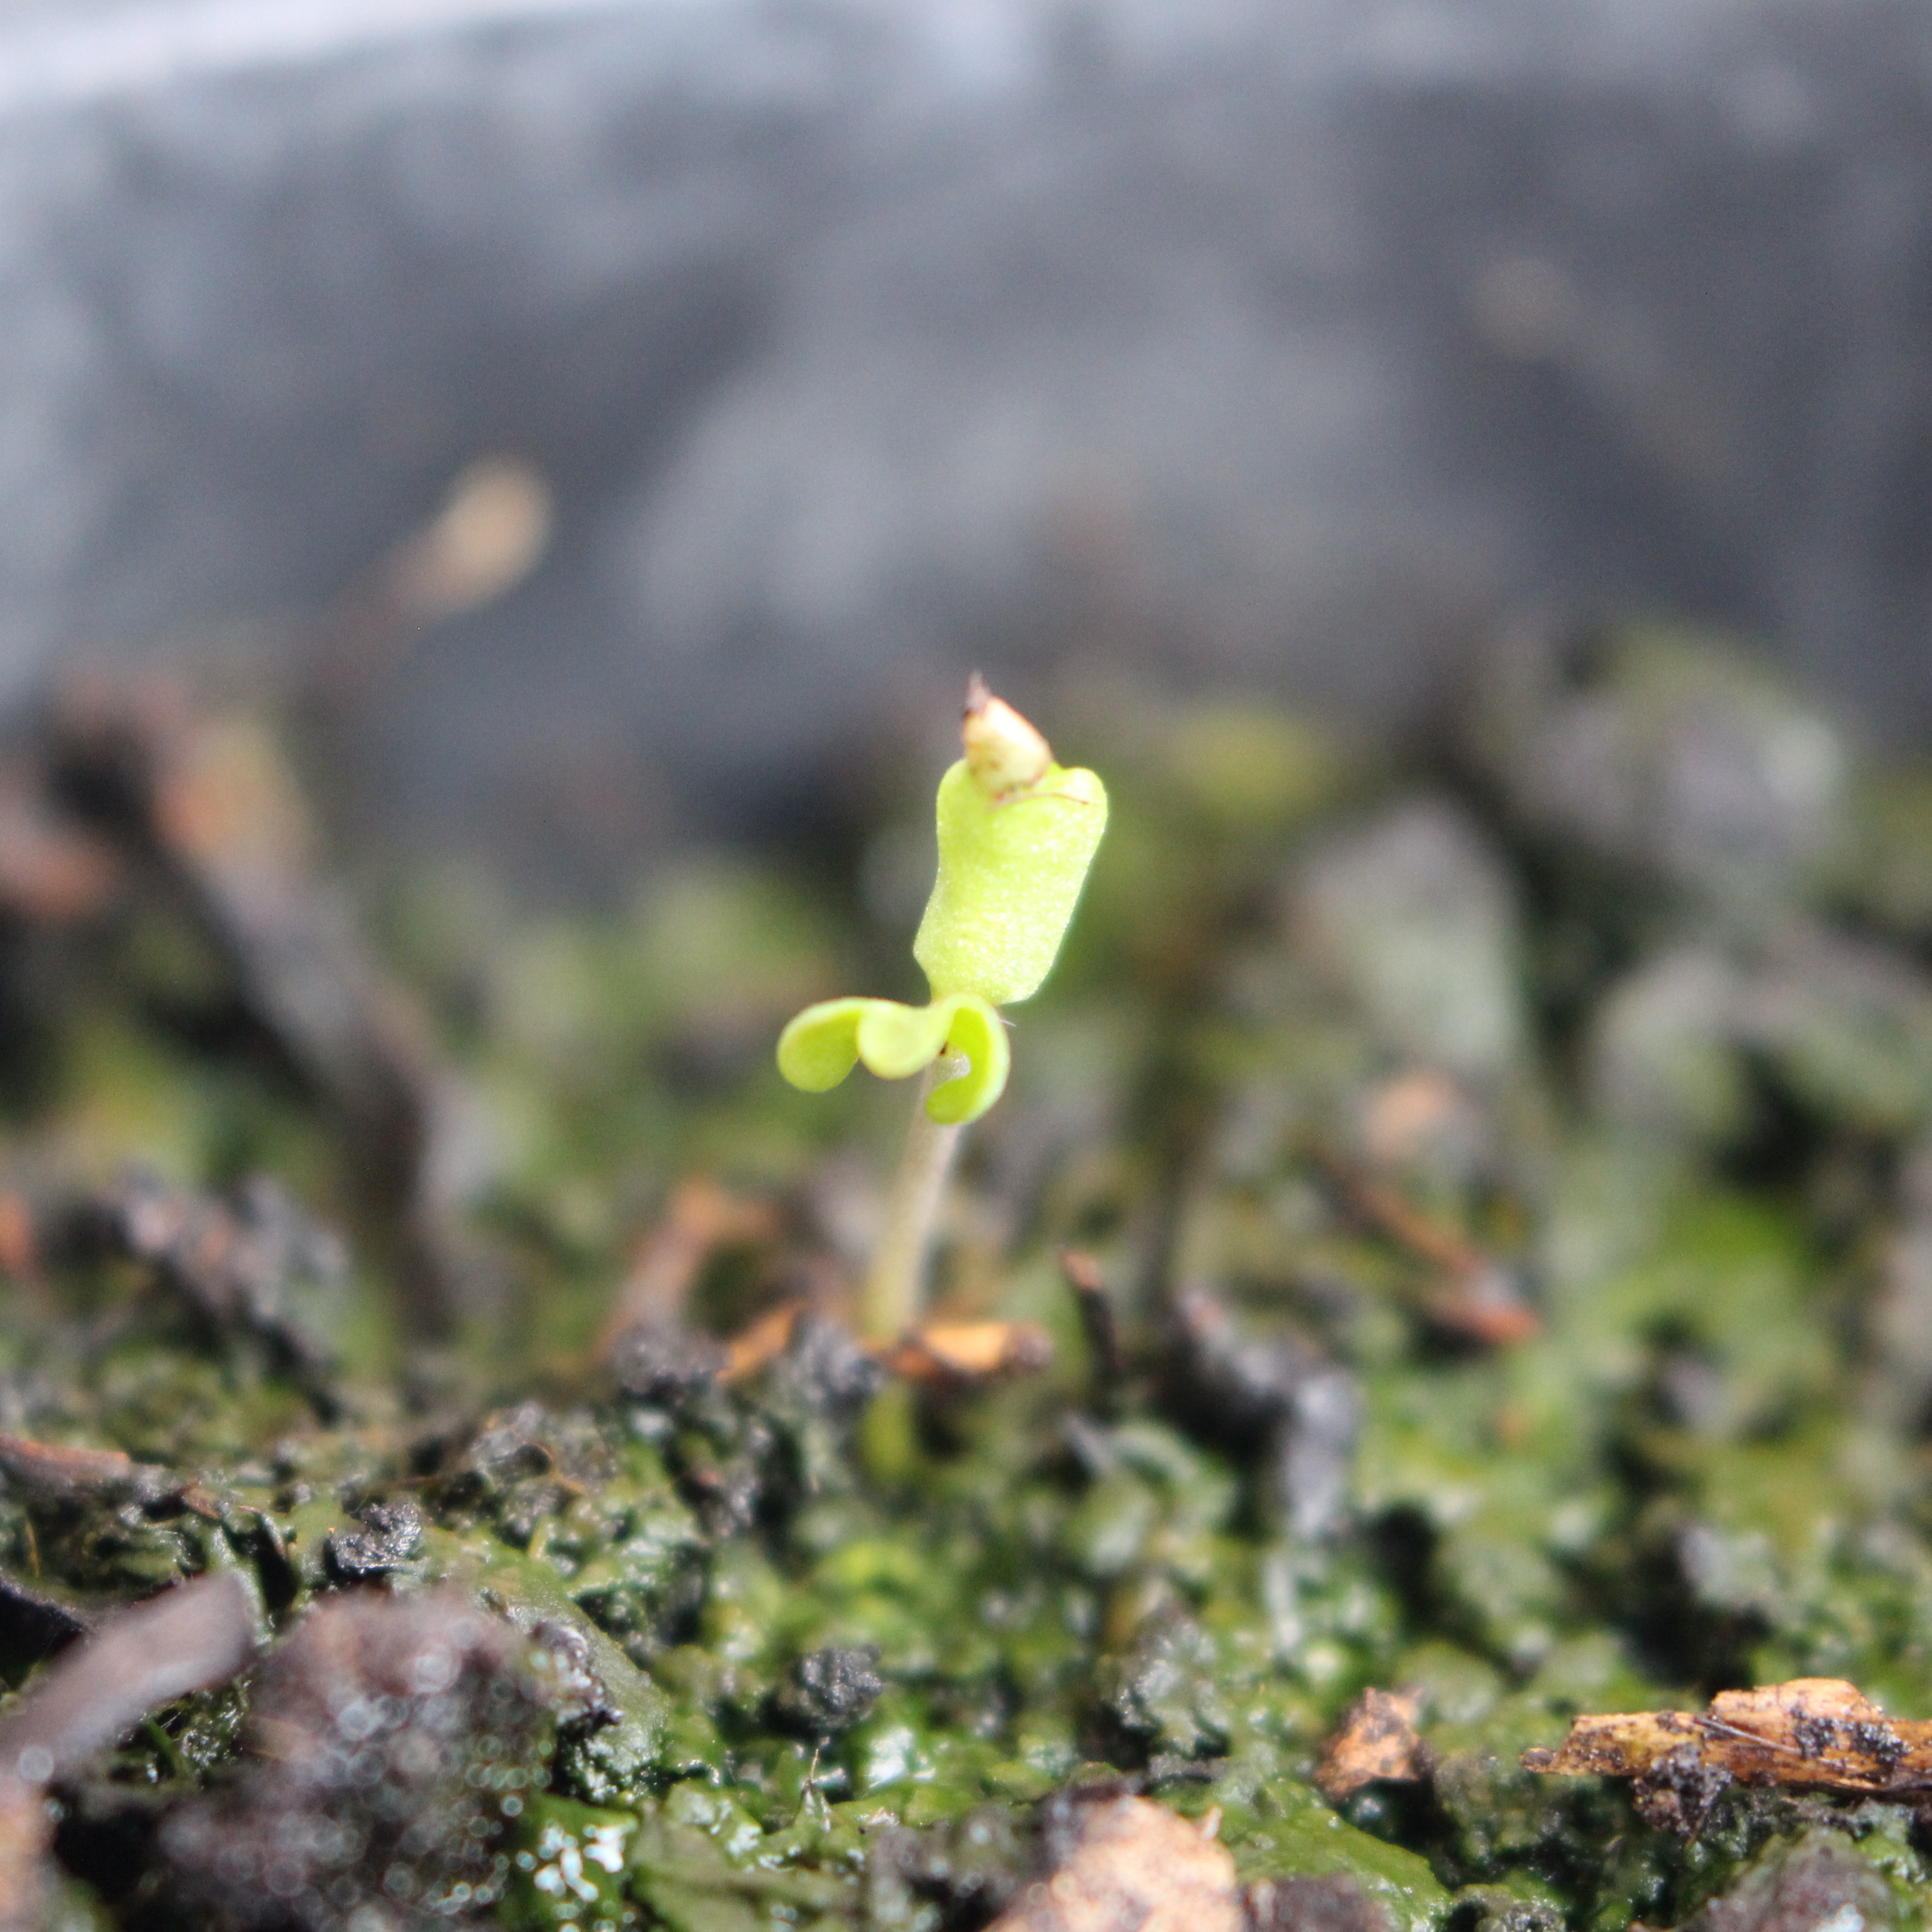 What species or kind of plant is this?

Veronica persica
